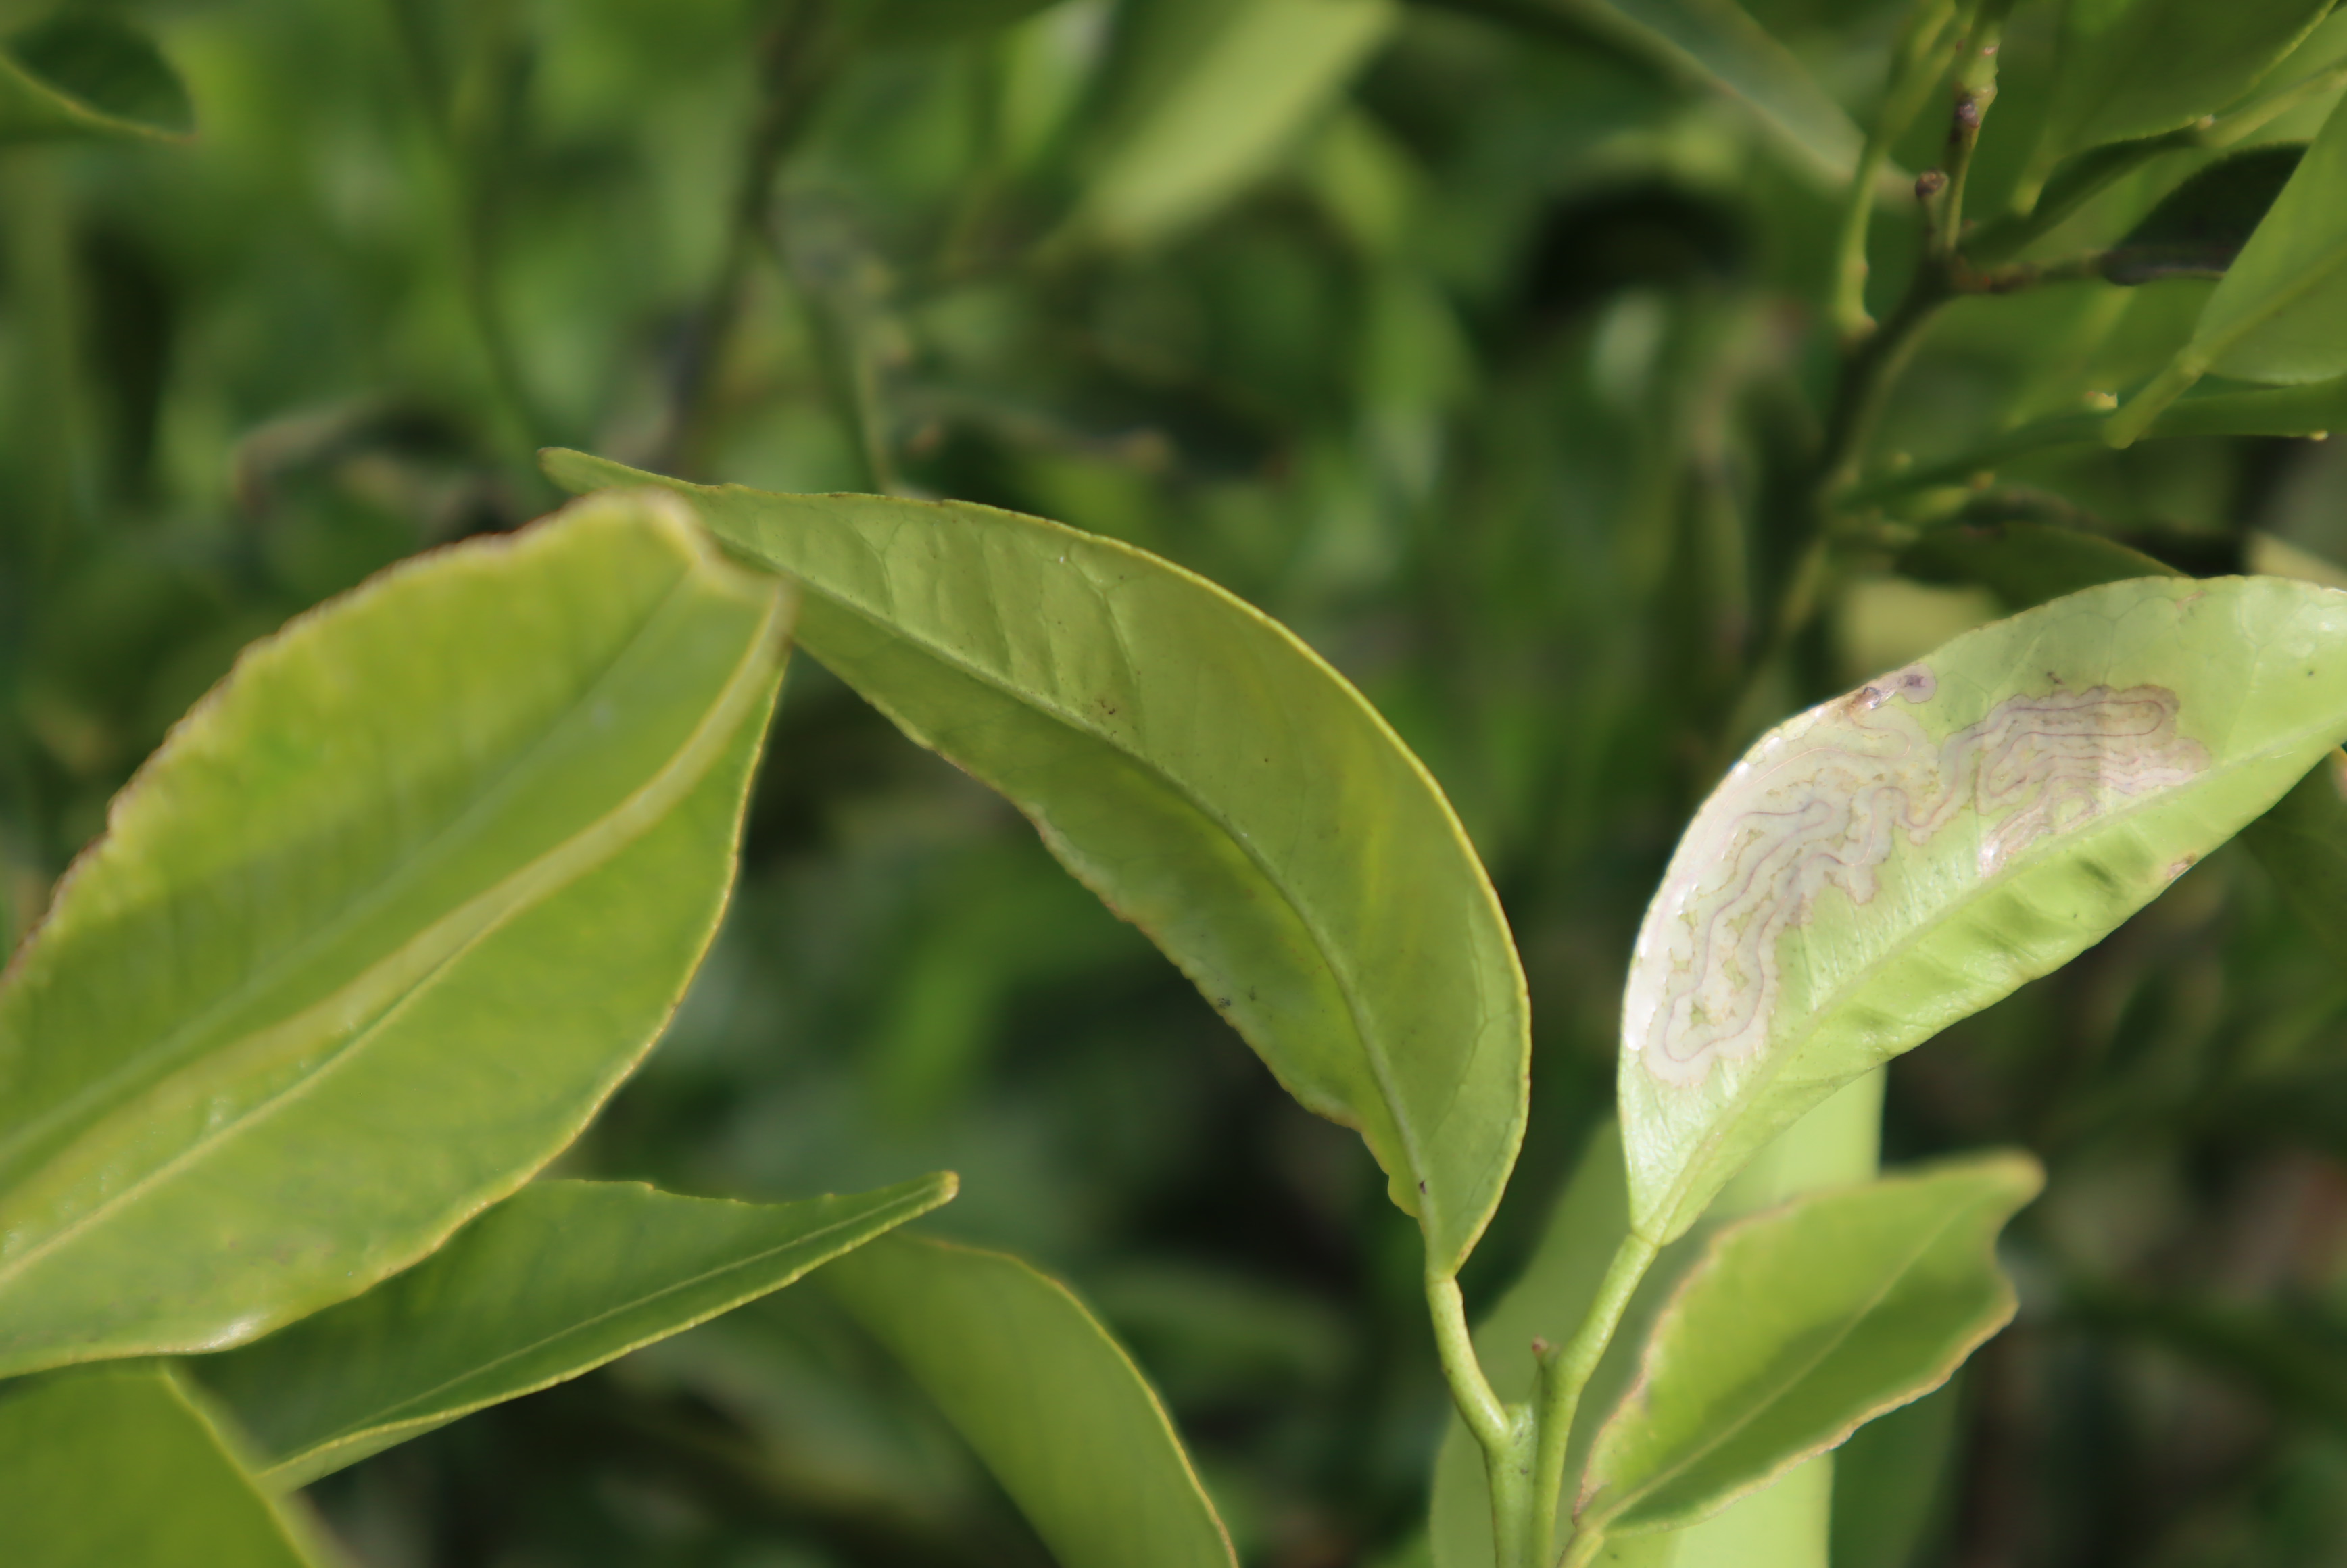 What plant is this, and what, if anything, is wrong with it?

tangerine, leafminer
